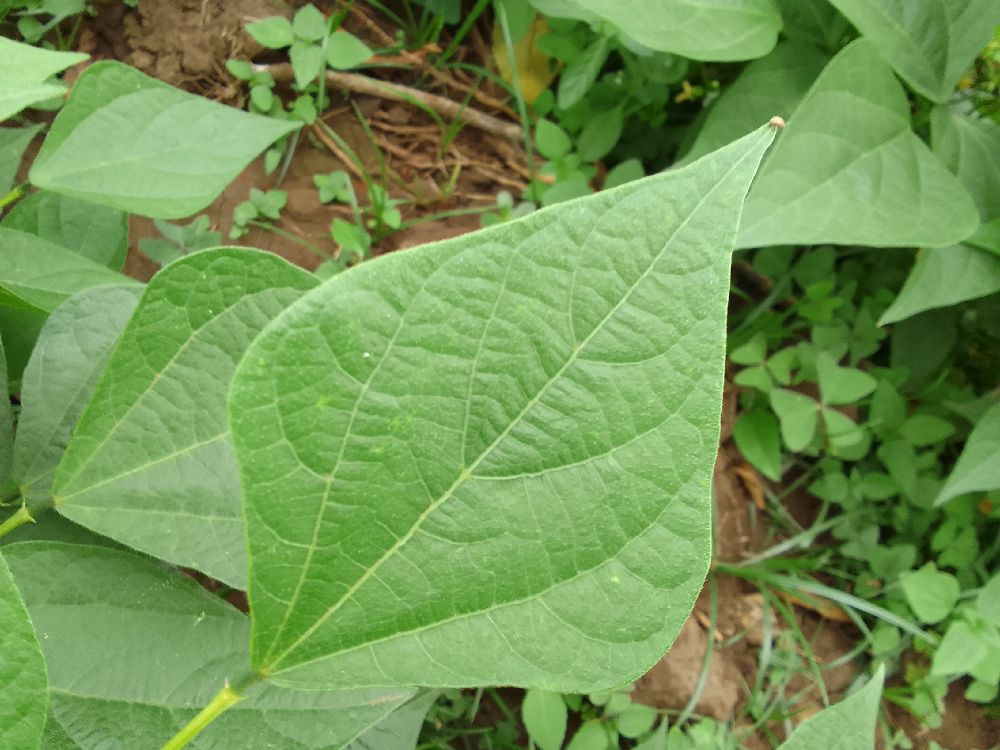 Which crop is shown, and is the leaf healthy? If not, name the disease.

common bean, healthy
